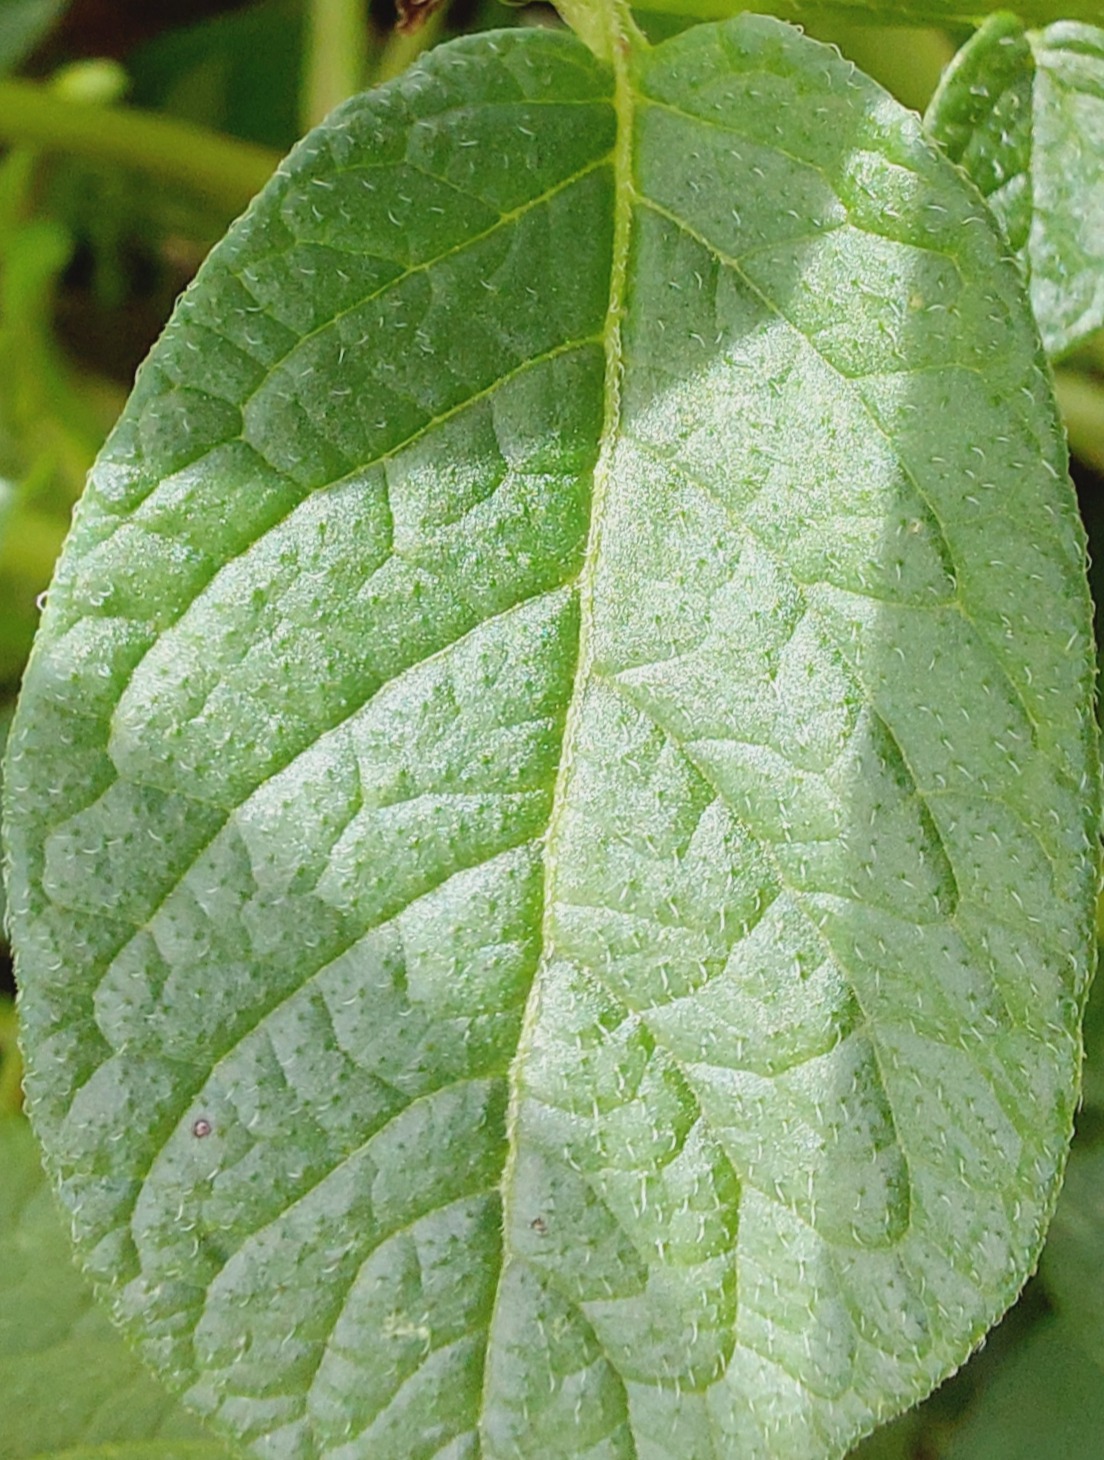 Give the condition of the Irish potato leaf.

healthy
